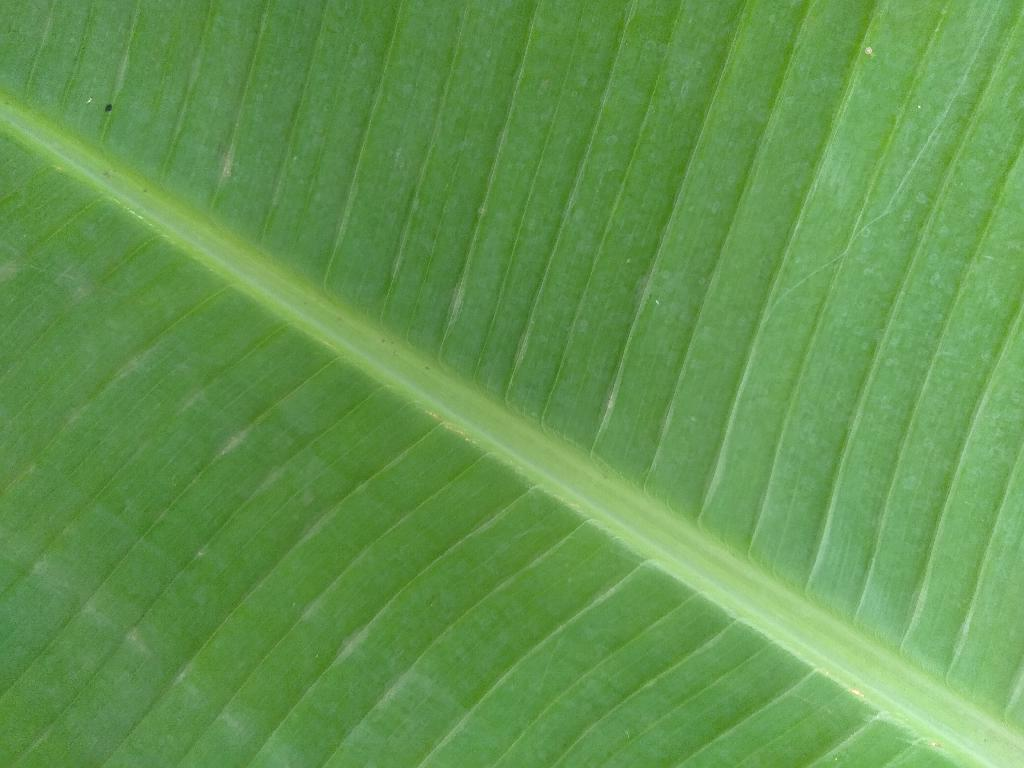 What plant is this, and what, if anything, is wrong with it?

banana, healthy
